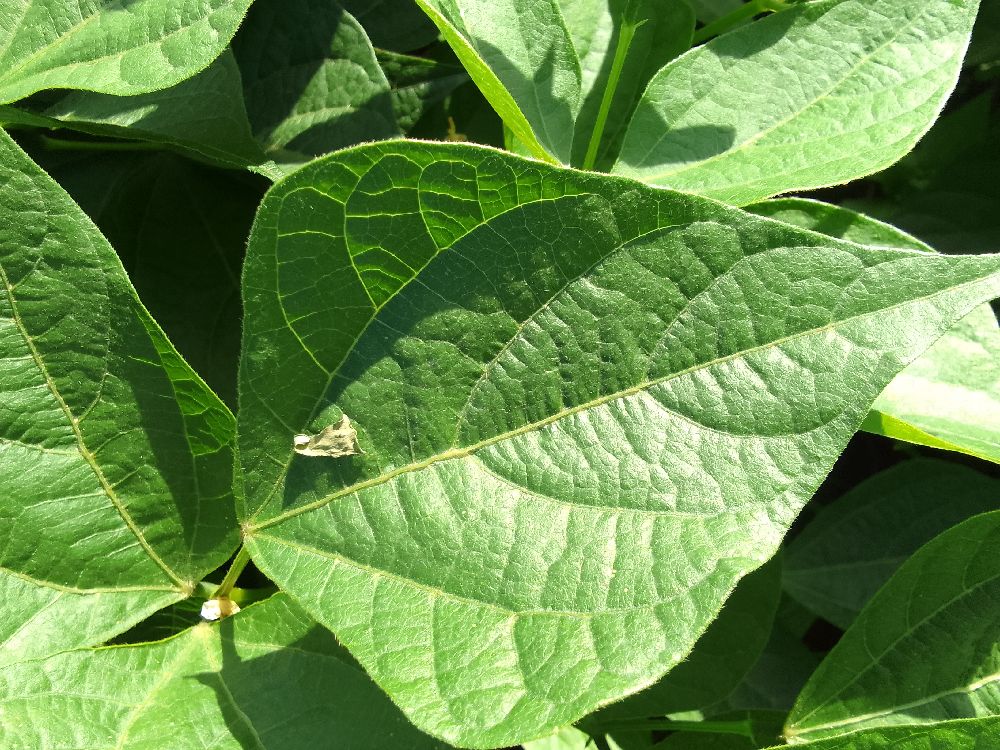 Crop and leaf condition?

common bean, healthy
